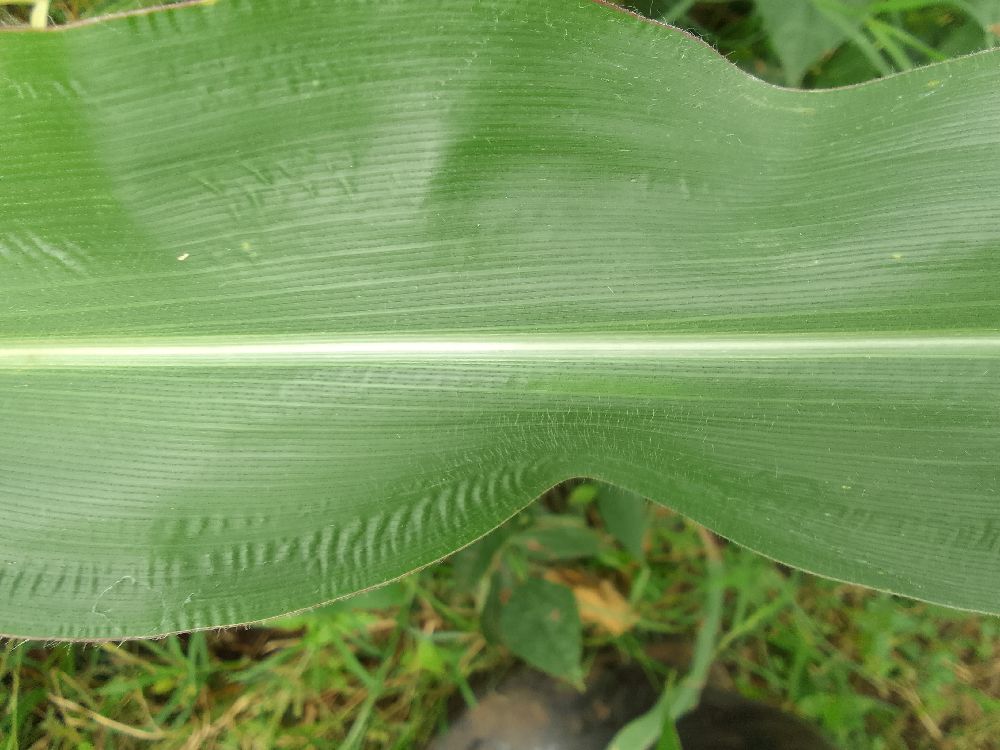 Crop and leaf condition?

maize, healthy
